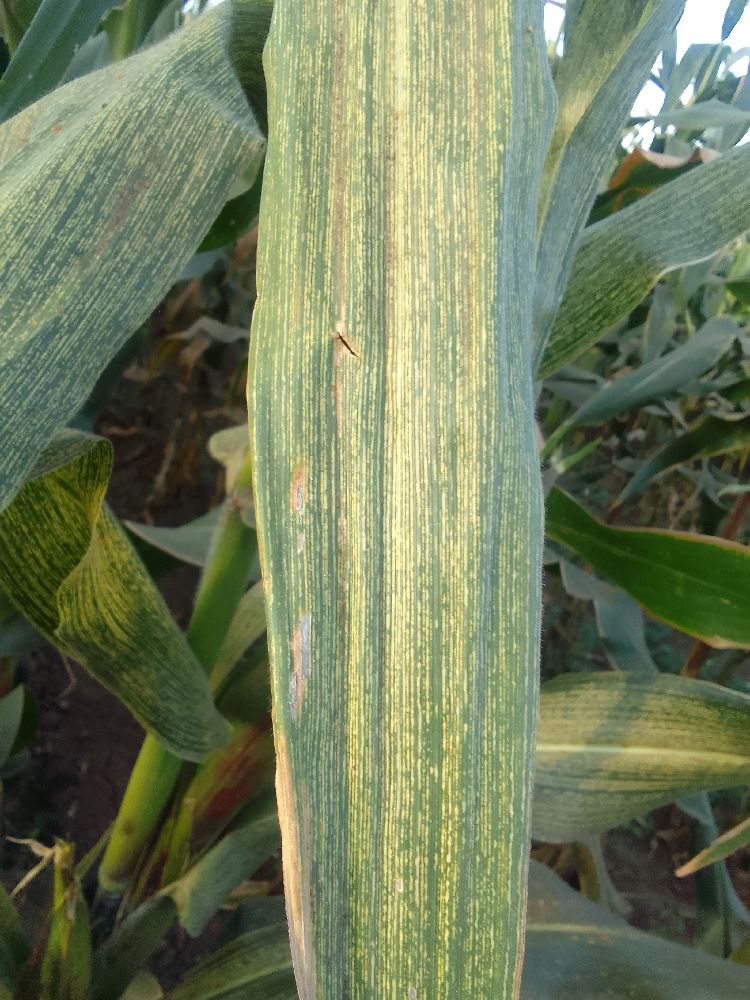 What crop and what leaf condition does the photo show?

maize, maize streak virus
